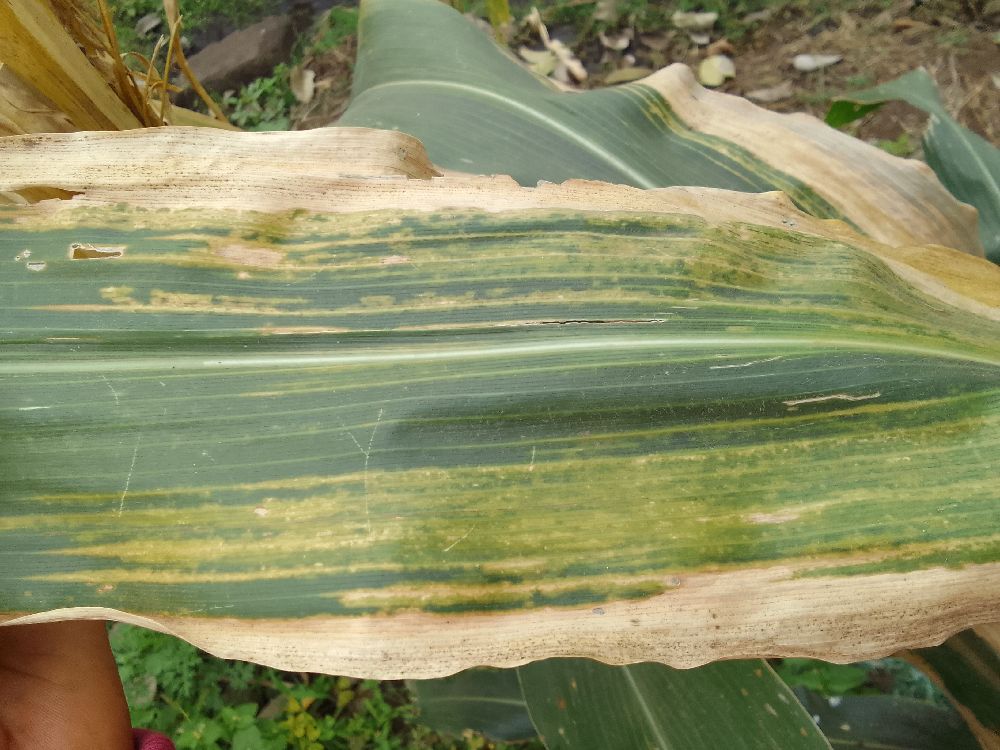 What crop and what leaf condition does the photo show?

maize, maize lethal necrosis
